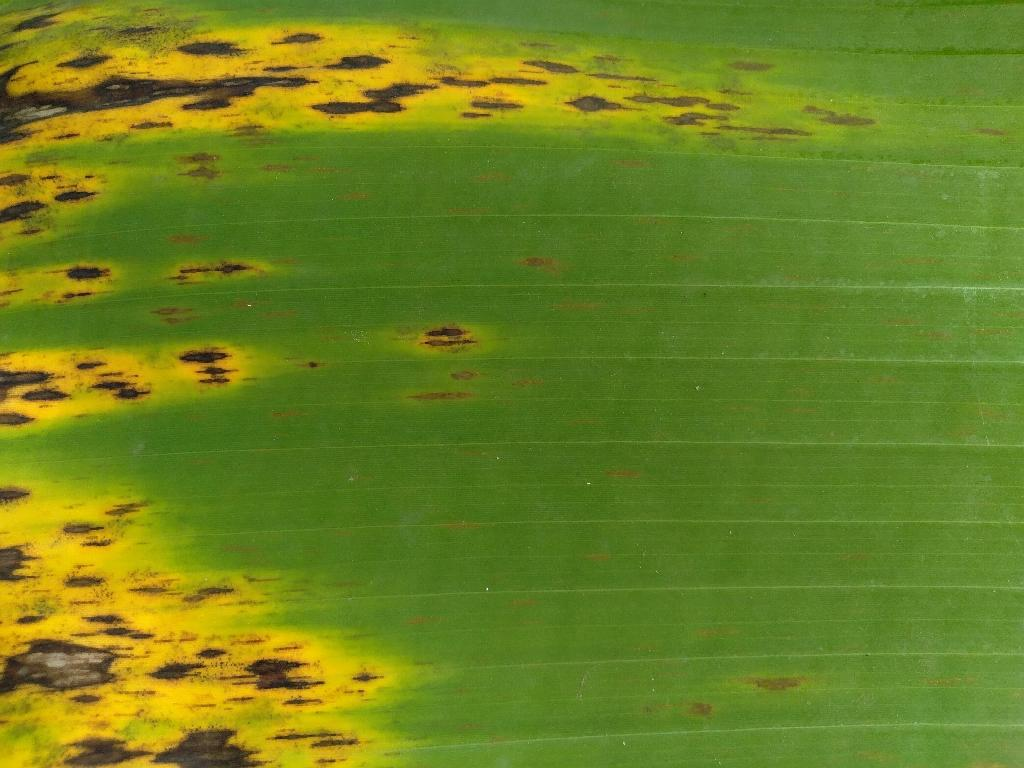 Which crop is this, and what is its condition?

banana, black sigatoka
